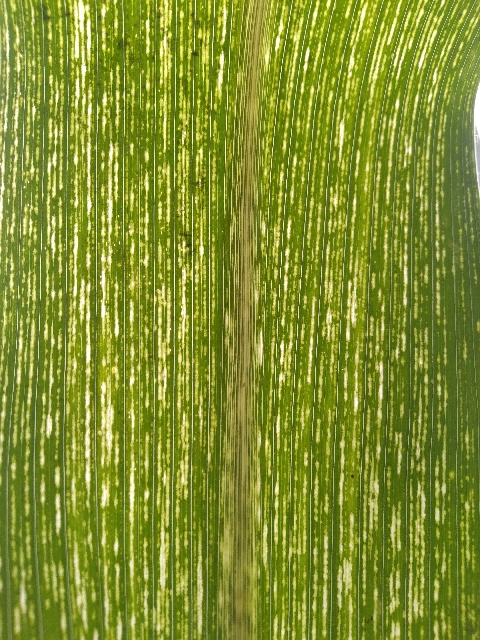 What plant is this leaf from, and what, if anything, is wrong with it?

maize, maize streak virus
